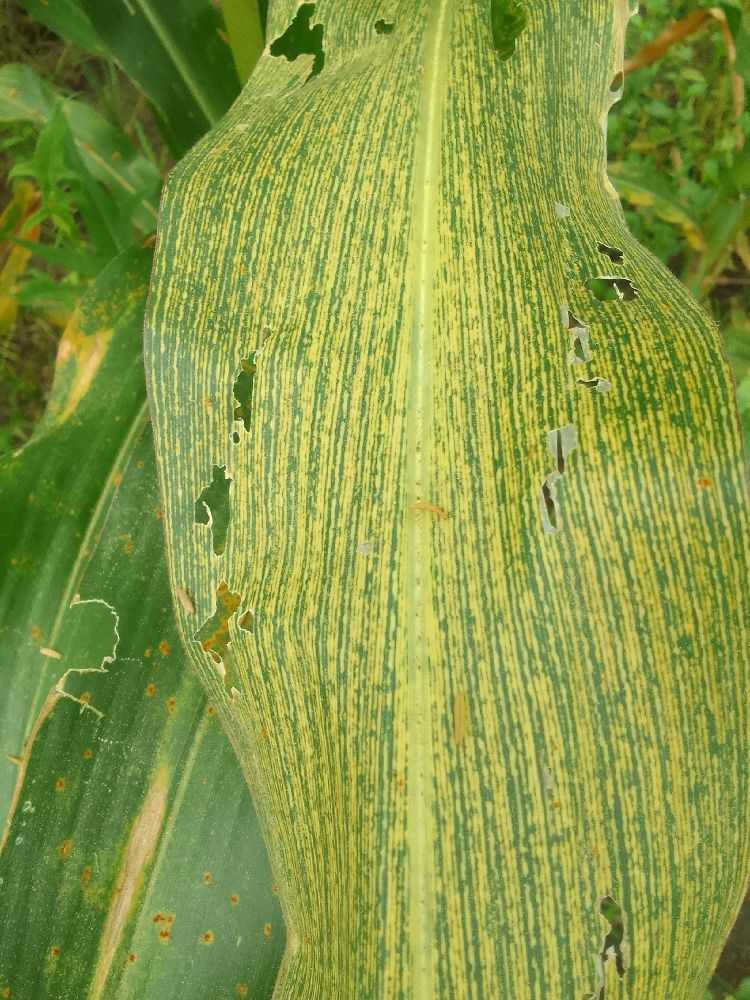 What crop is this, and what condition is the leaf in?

maize, maize streak virus
